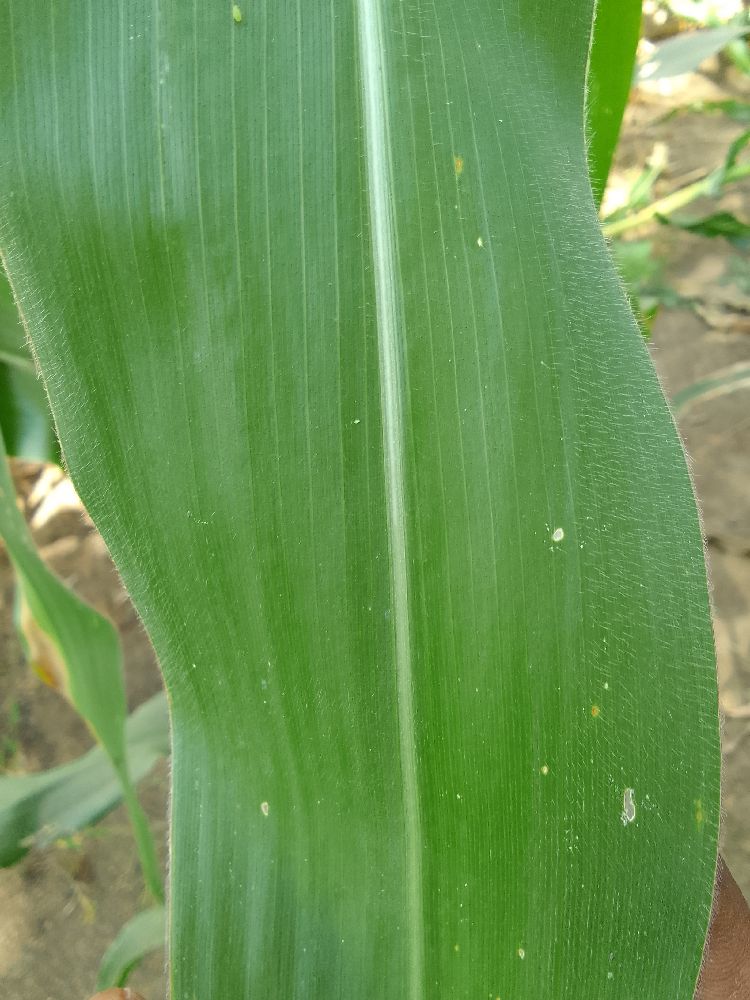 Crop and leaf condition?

maize, healthy
